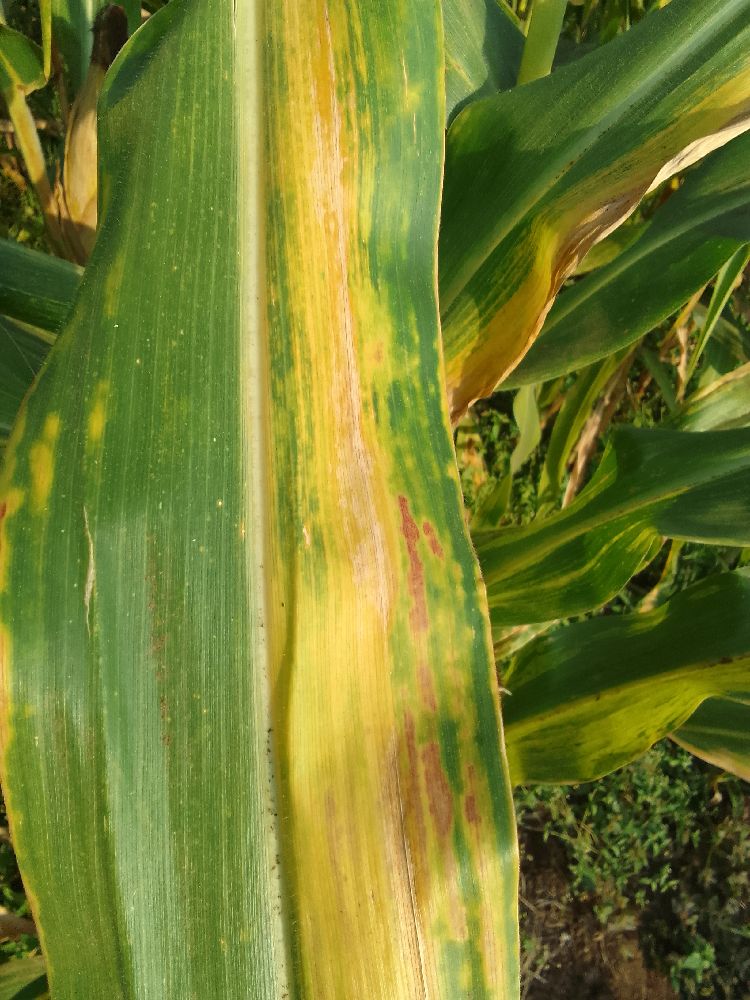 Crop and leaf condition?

maize, maize lethal necrosis
